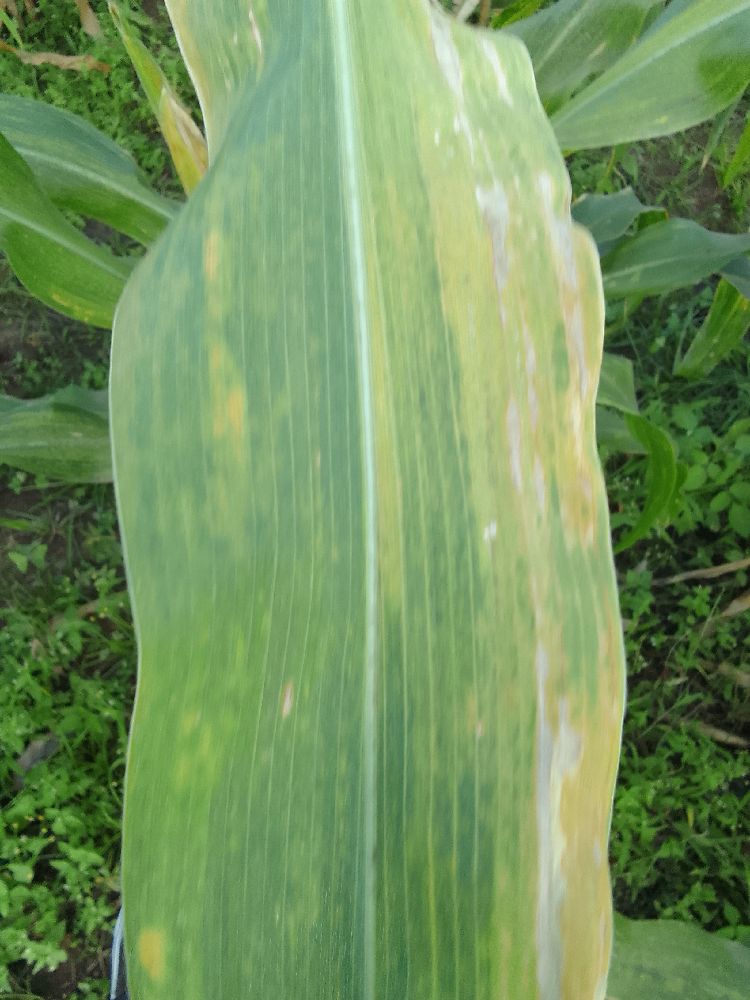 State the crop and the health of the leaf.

maize, maize lethal necrosis
